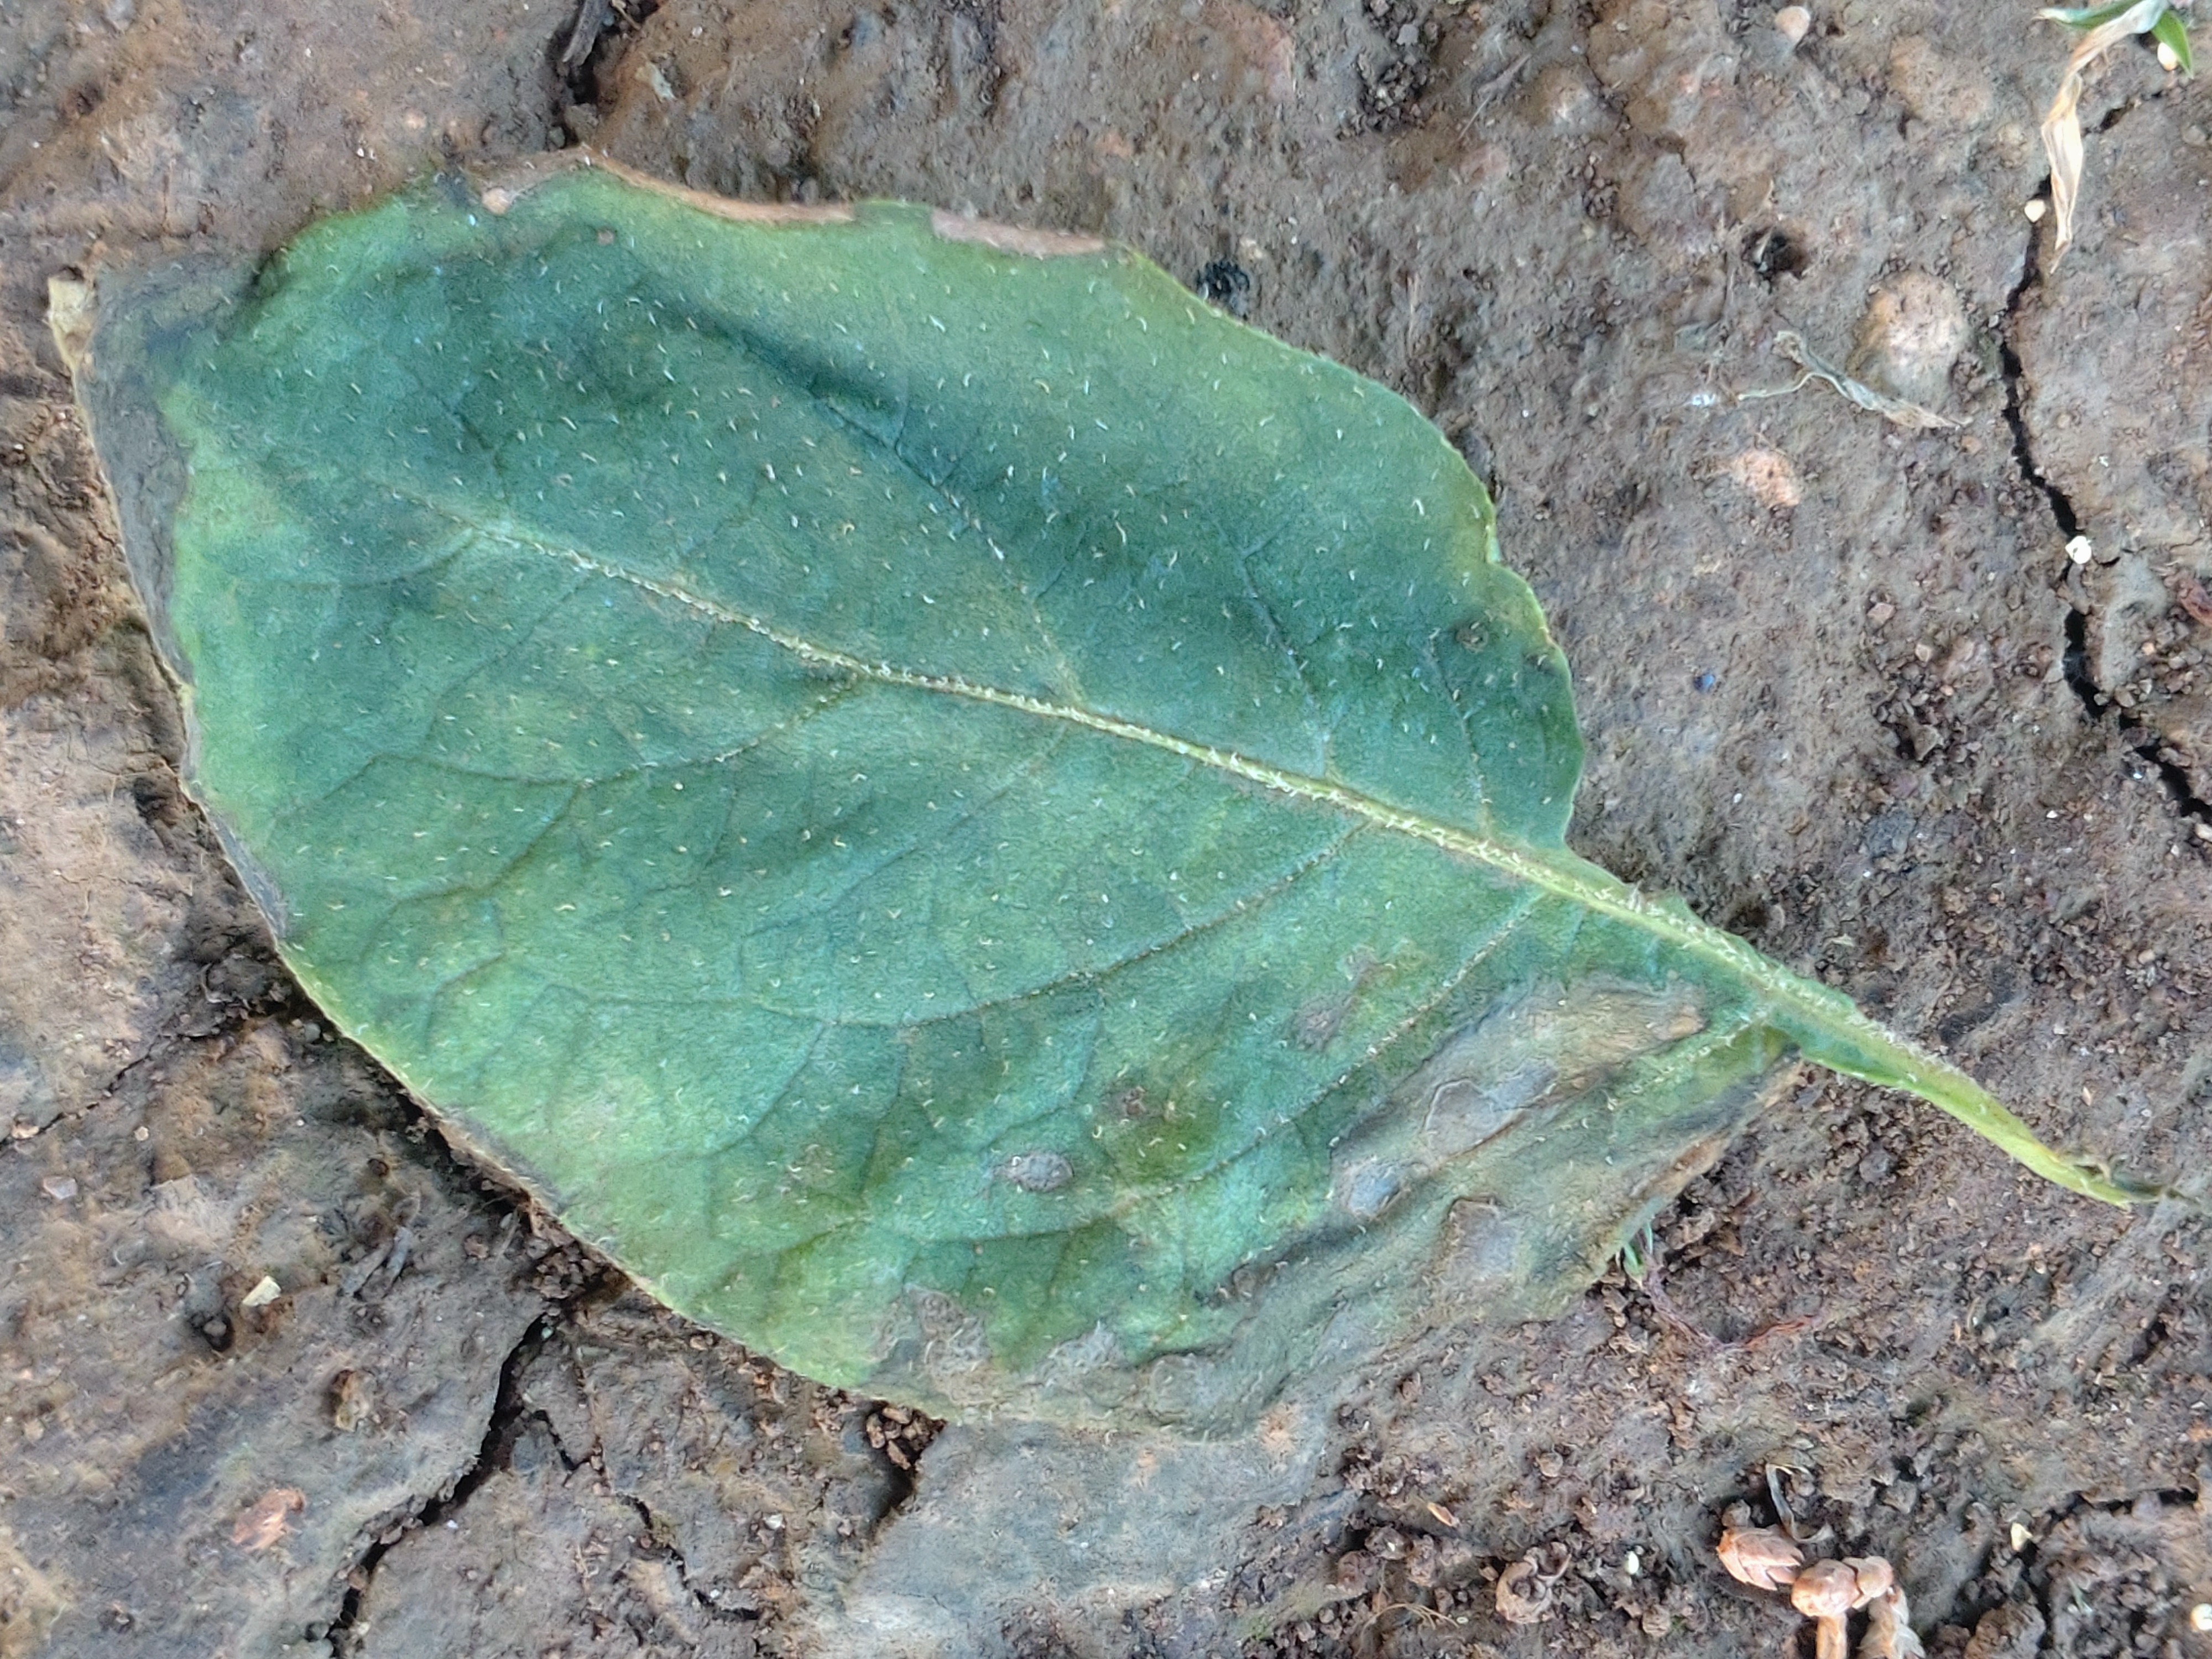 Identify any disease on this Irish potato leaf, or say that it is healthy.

early blight
